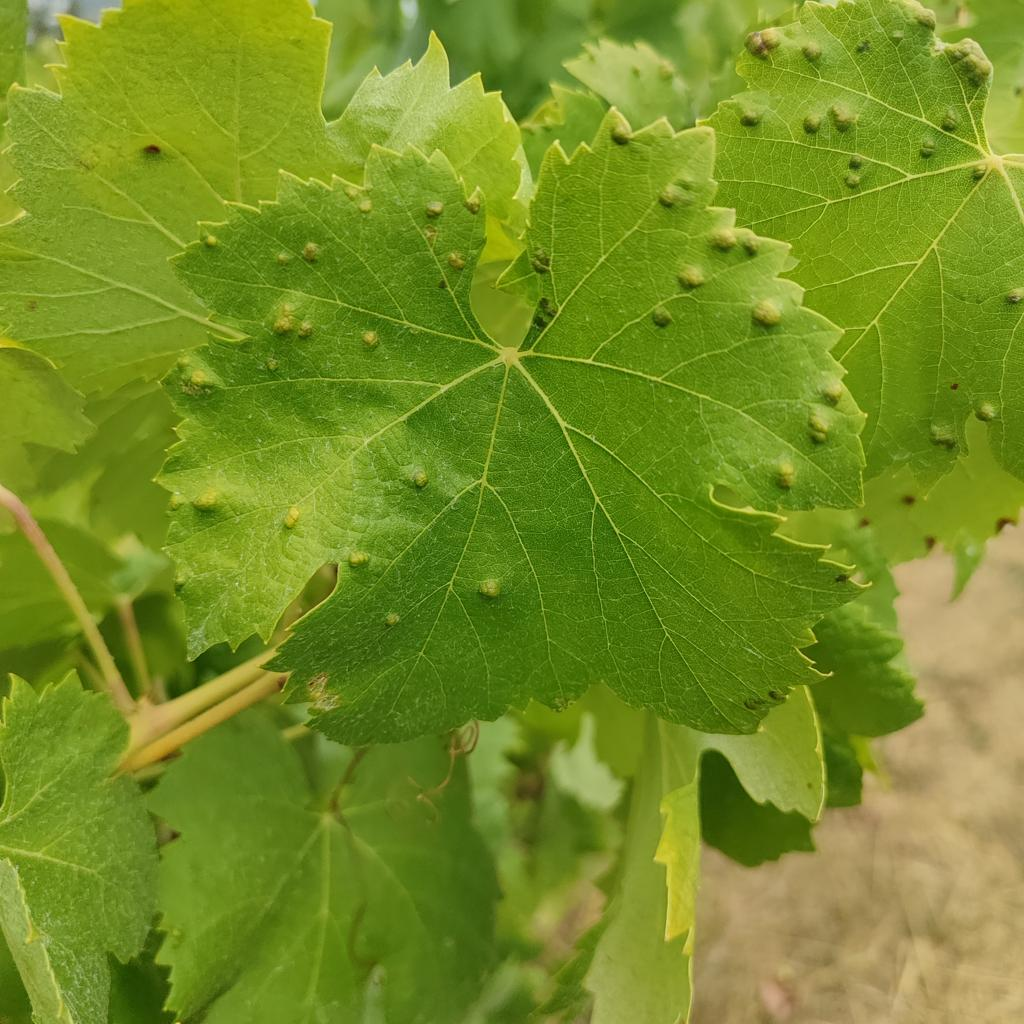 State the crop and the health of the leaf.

grapevine, erineum mite
